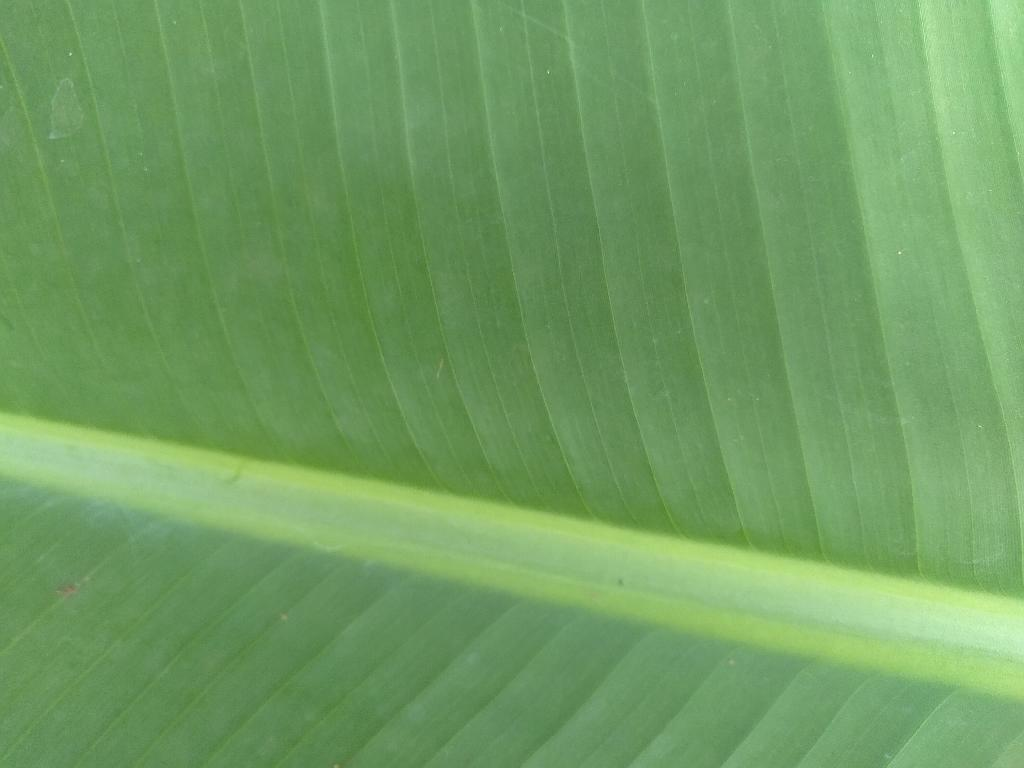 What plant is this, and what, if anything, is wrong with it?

banana, healthy
